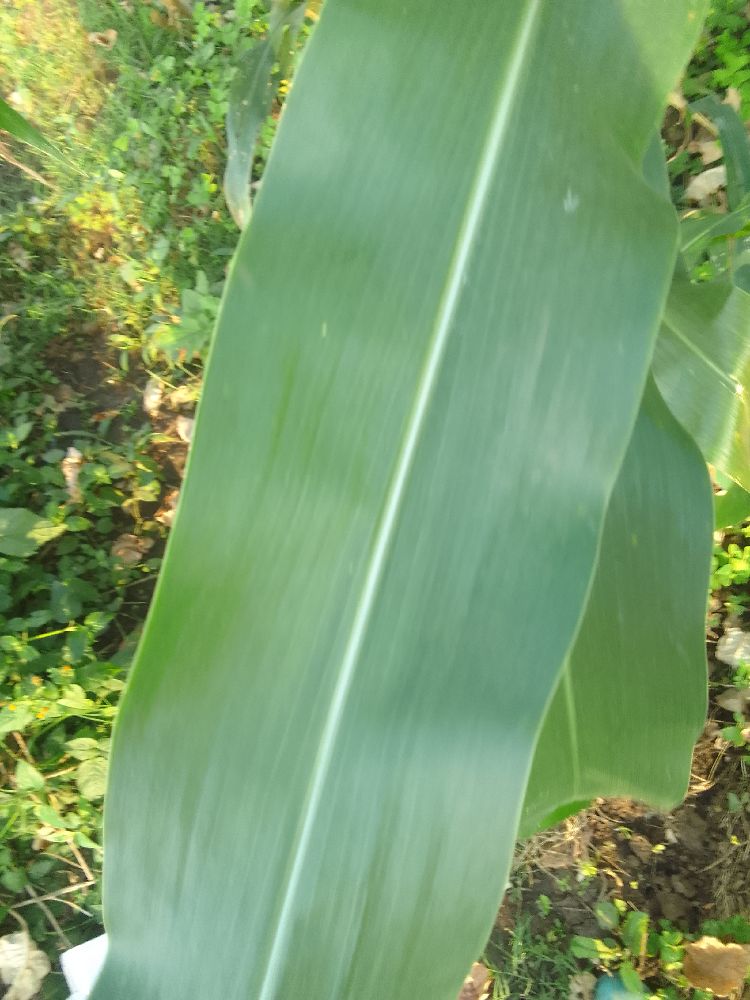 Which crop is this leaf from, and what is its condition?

maize, healthy
